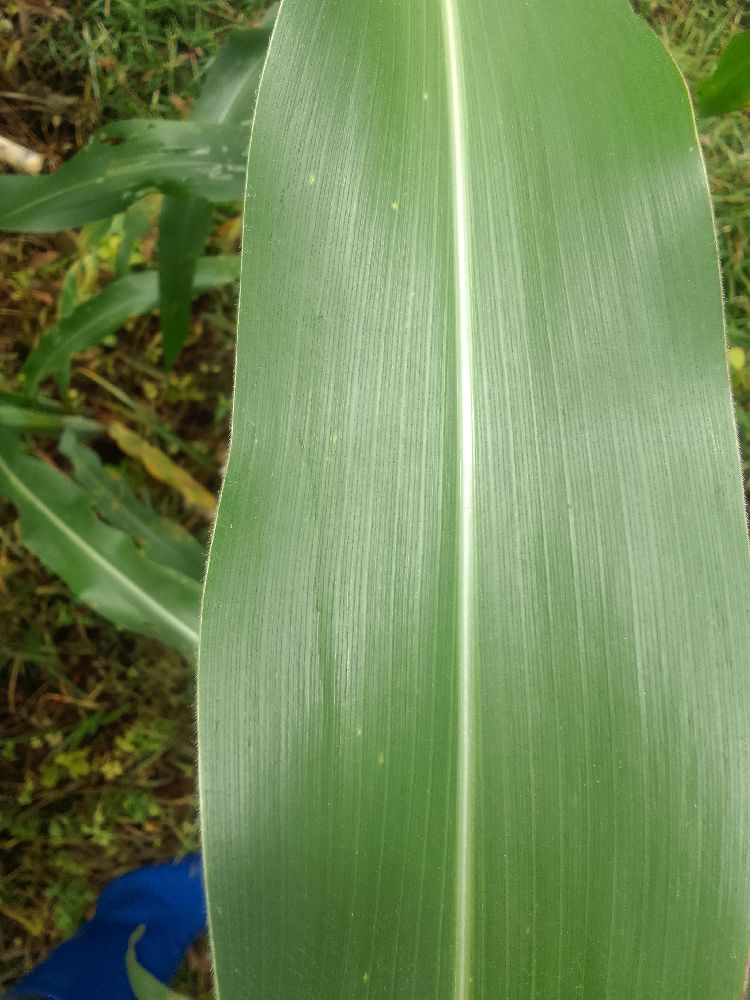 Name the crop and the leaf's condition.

maize, healthy
